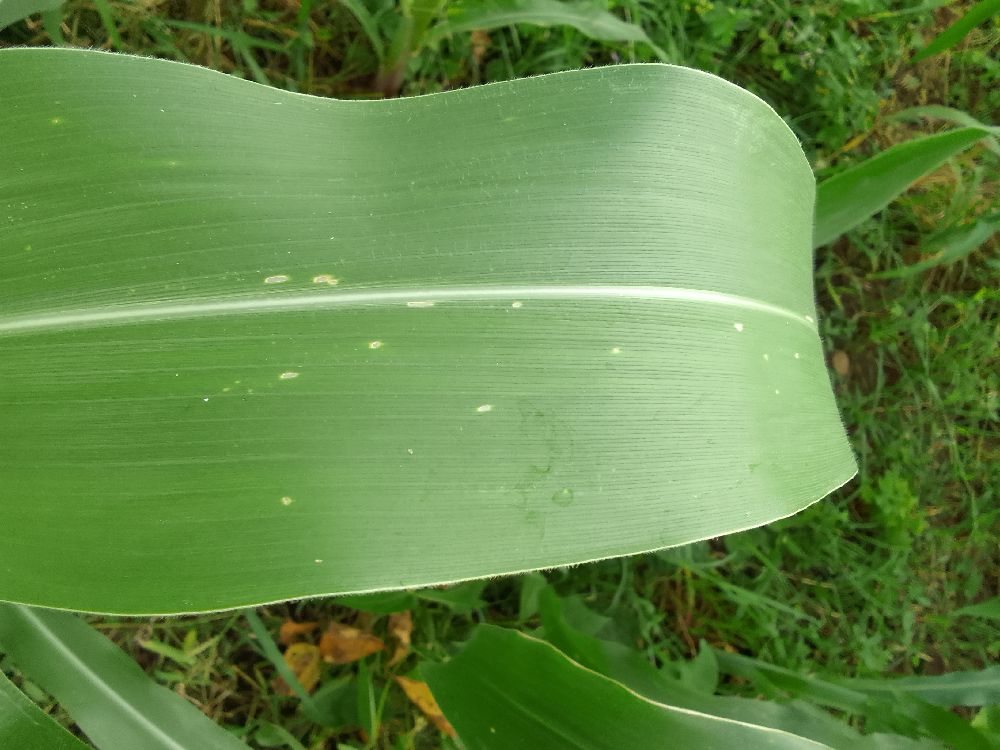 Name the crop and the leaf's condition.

maize, healthy
